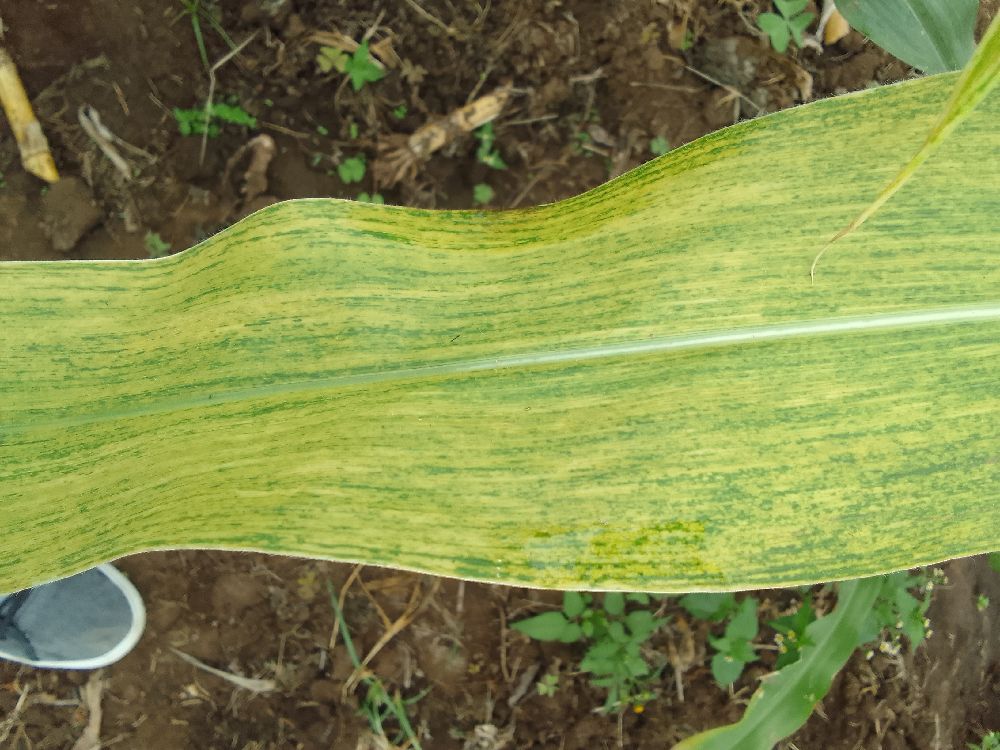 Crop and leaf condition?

maize, maize lethal necrosis
